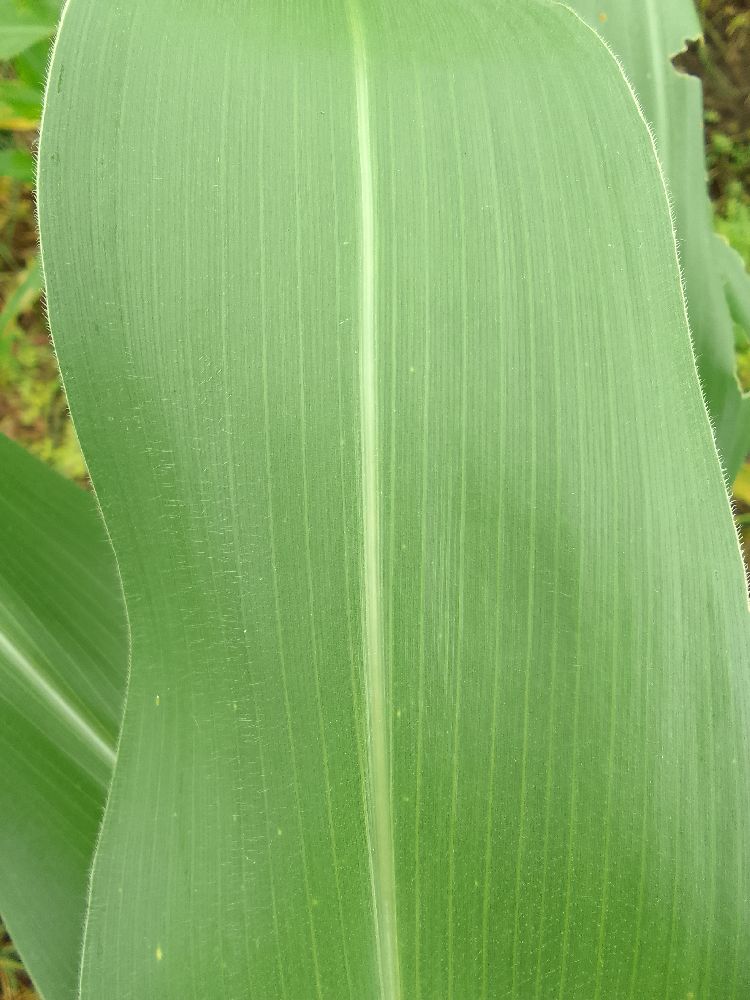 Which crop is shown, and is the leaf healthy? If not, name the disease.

maize, healthy
